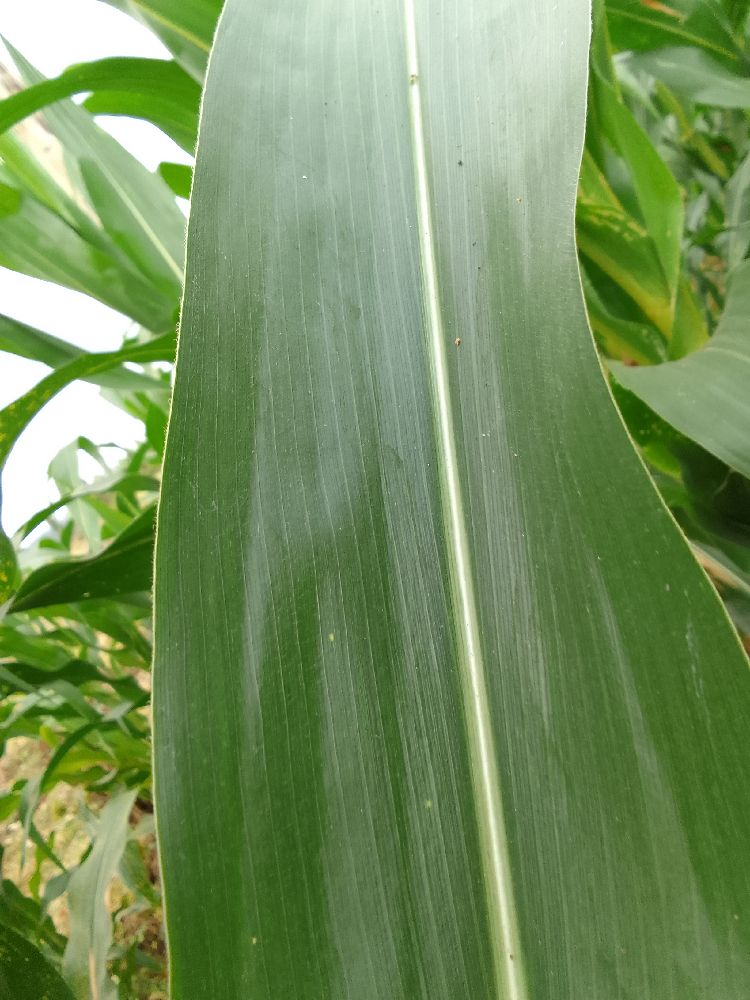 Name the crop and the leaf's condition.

maize, healthy
